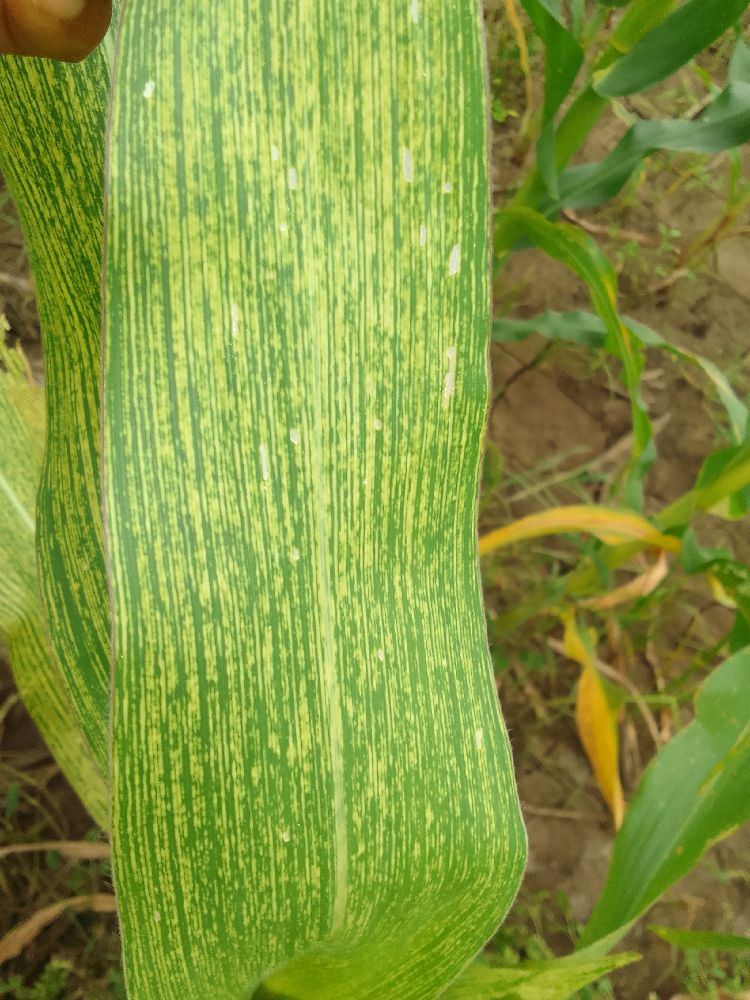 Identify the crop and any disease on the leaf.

maize, maize streak virus
